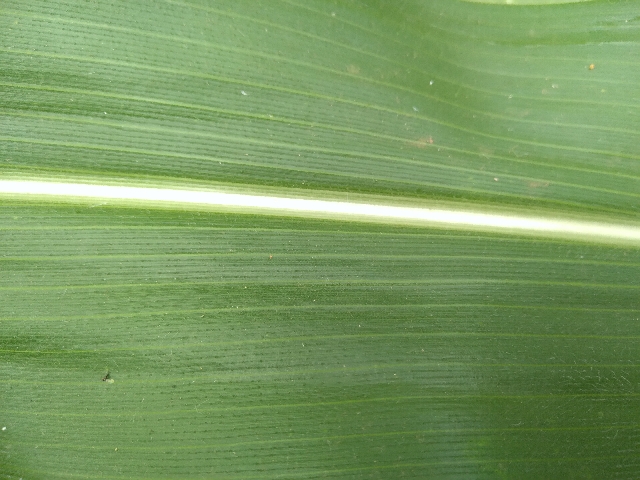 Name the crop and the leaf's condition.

maize, healthy
